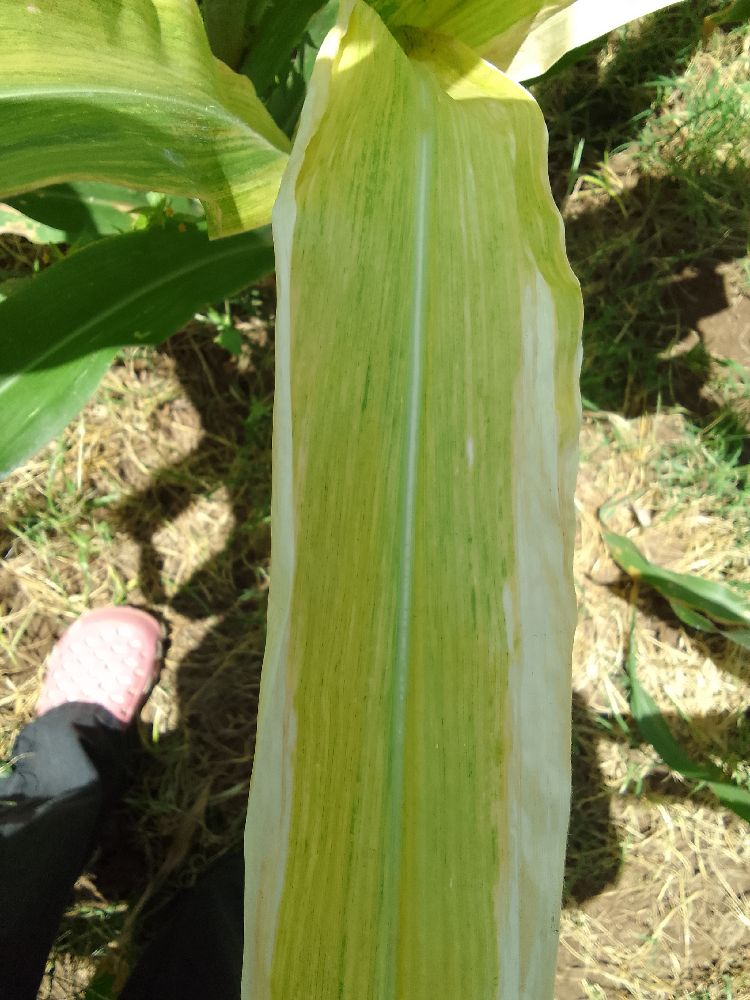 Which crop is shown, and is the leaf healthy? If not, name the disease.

maize, maize lethal necrosis
